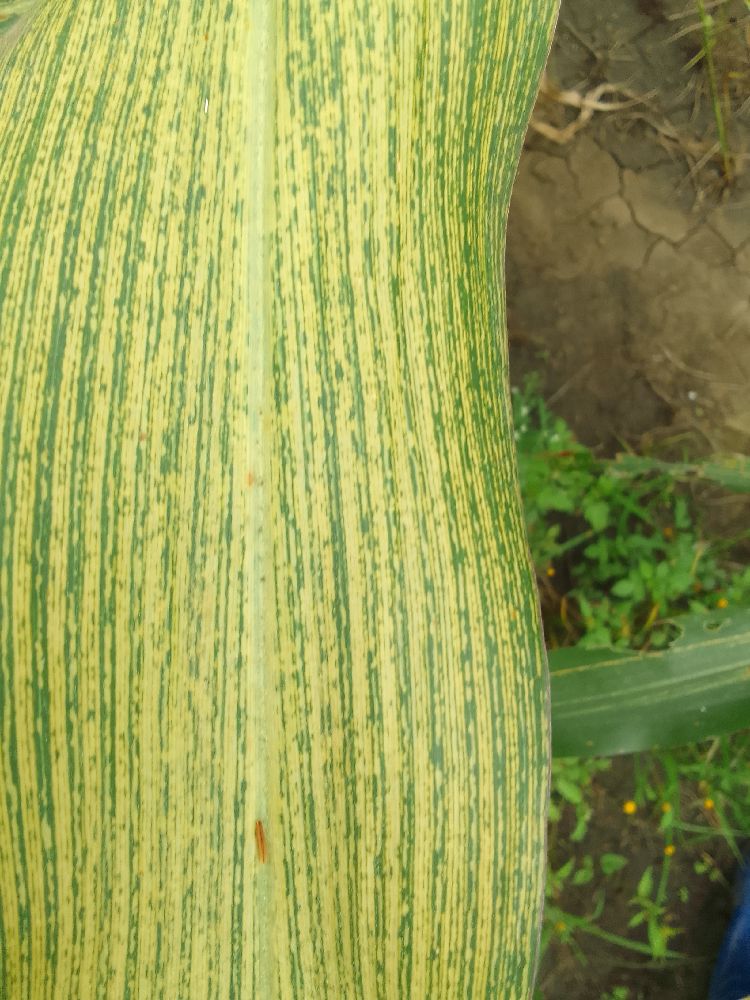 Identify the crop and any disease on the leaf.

maize, maize streak virus
